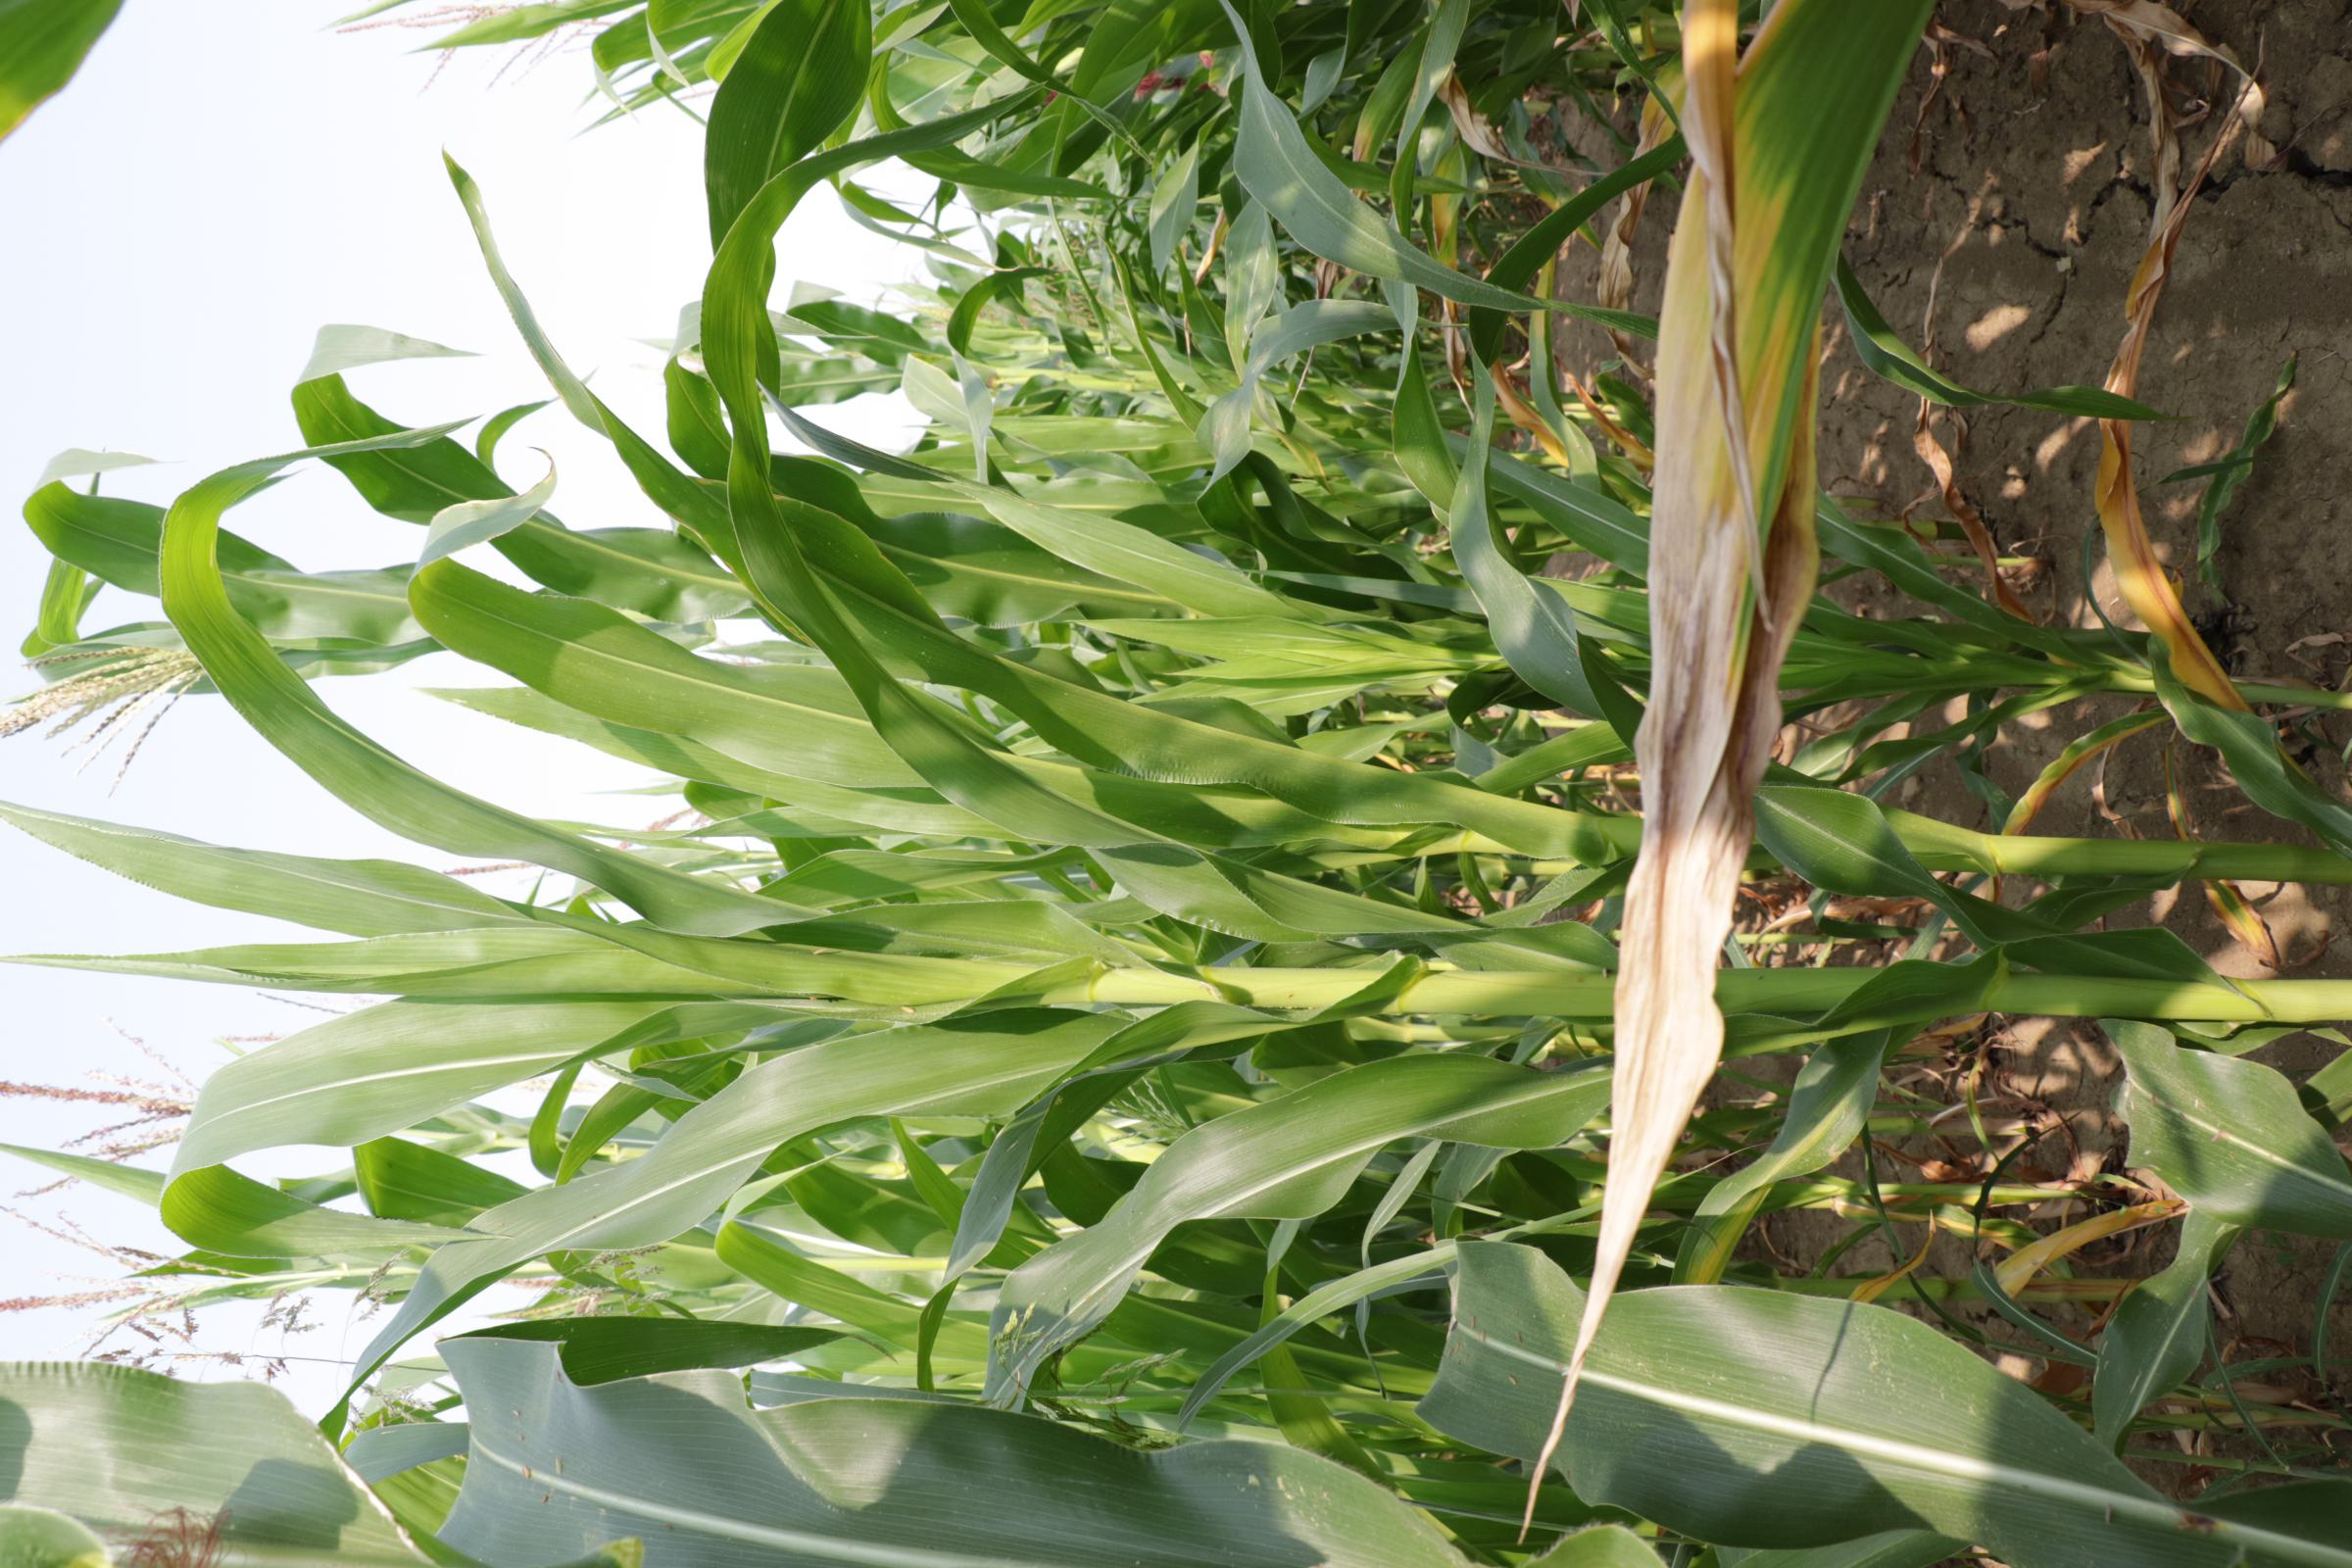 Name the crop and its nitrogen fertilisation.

maize, reduced nitrogen fertilisation
